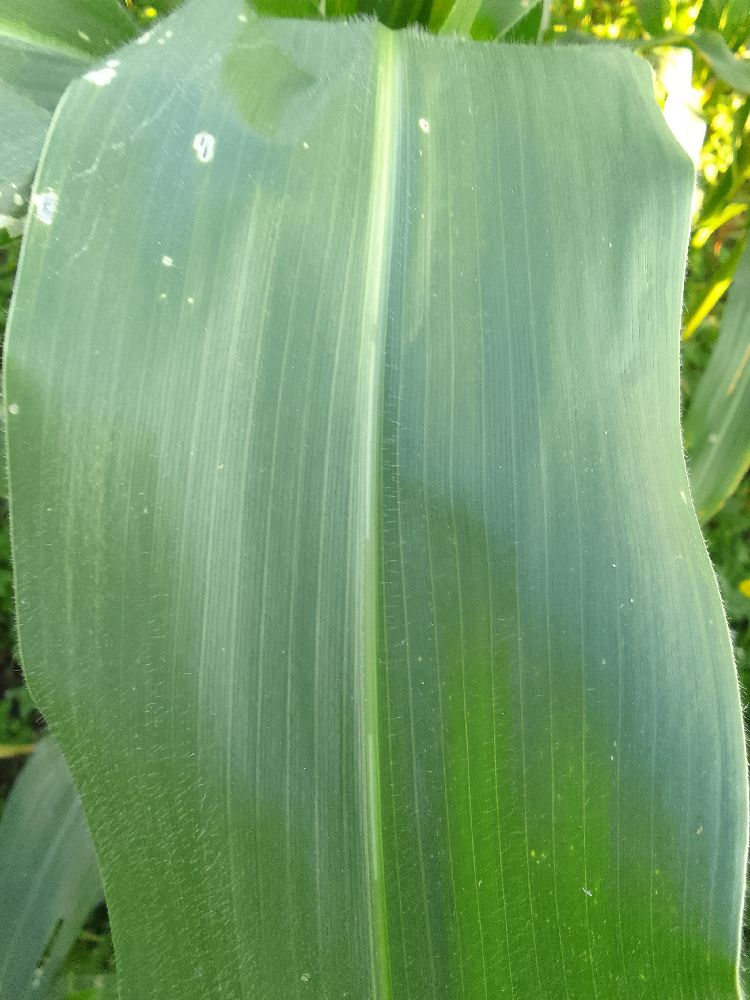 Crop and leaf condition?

maize, healthy
